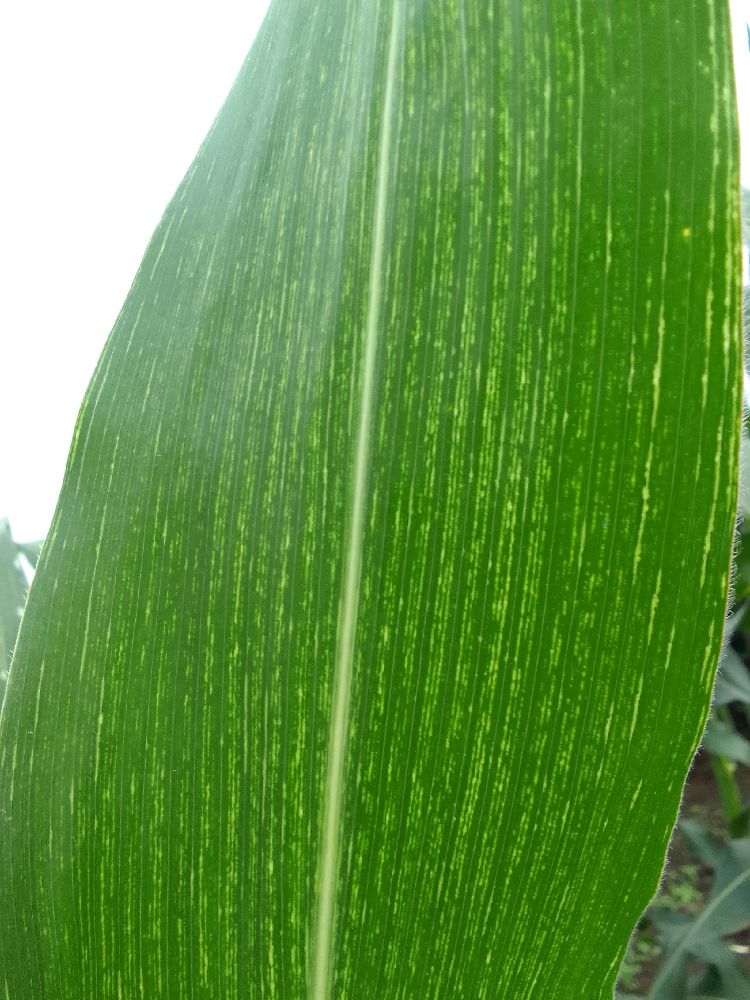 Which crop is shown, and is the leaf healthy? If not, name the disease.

maize, maize streak virus
